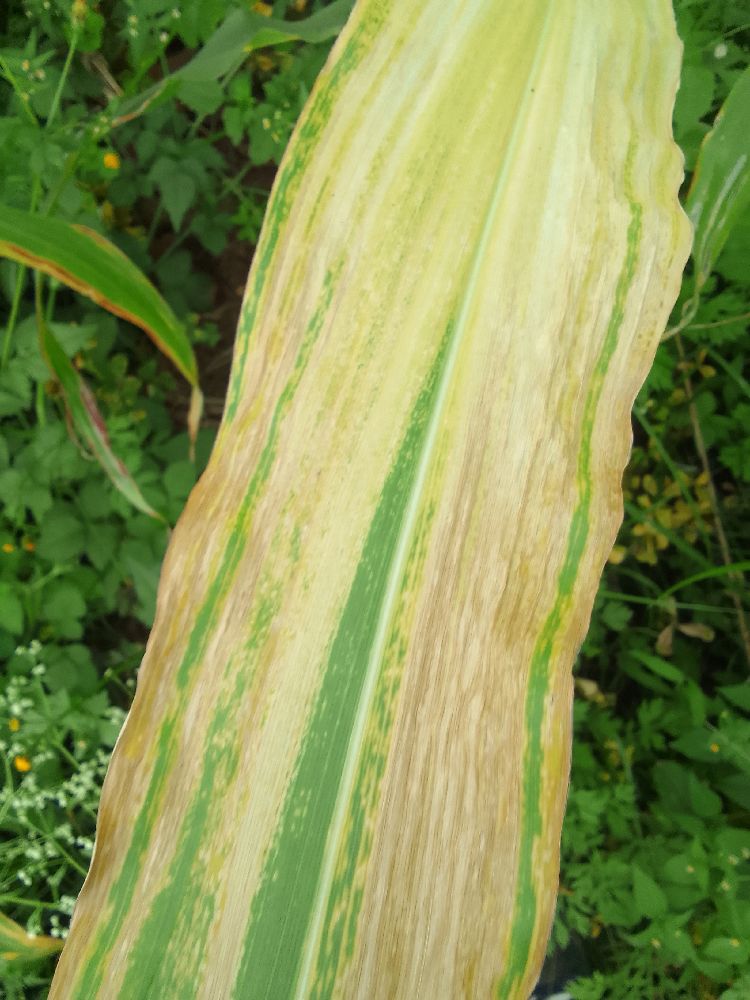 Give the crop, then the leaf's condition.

maize, maize lethal necrosis
